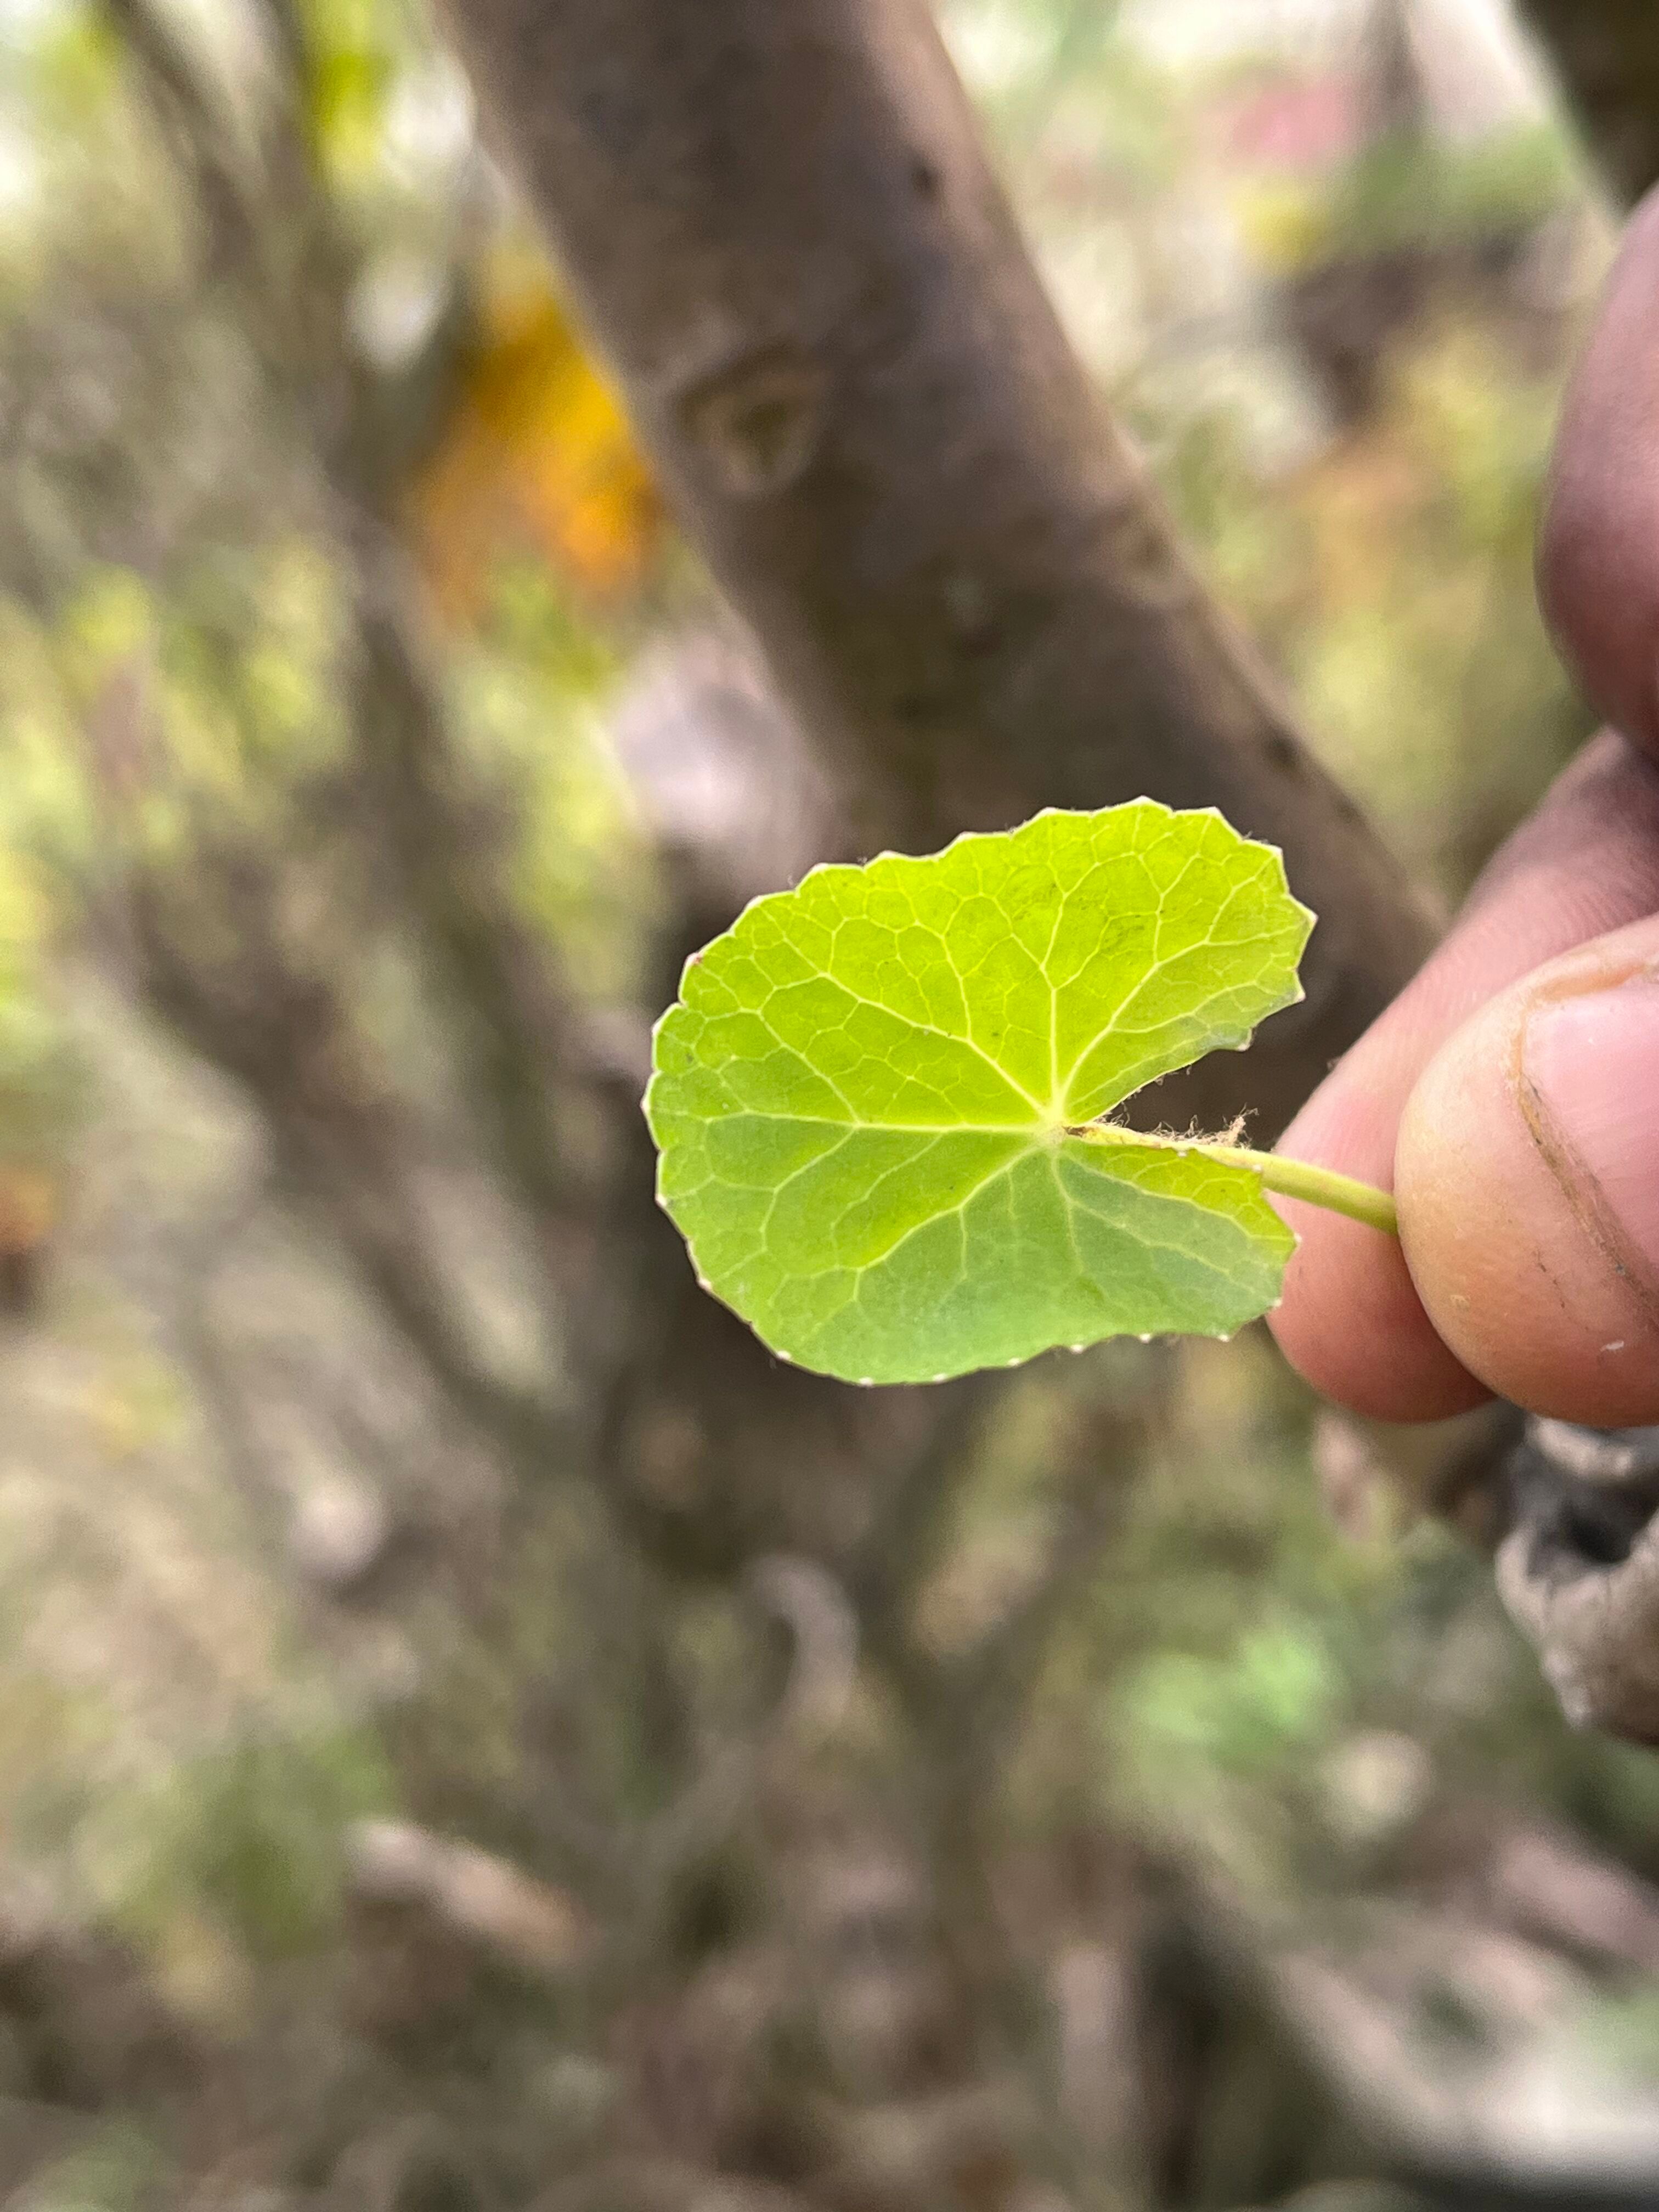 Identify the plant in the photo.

thankuni
